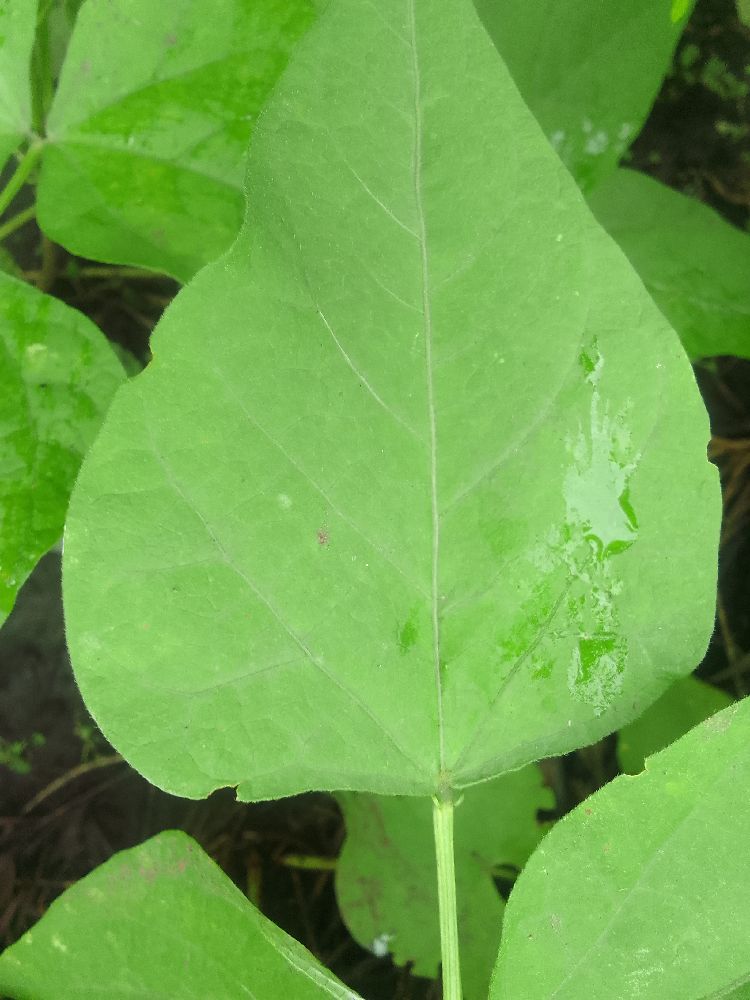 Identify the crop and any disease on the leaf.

common bean, healthy
